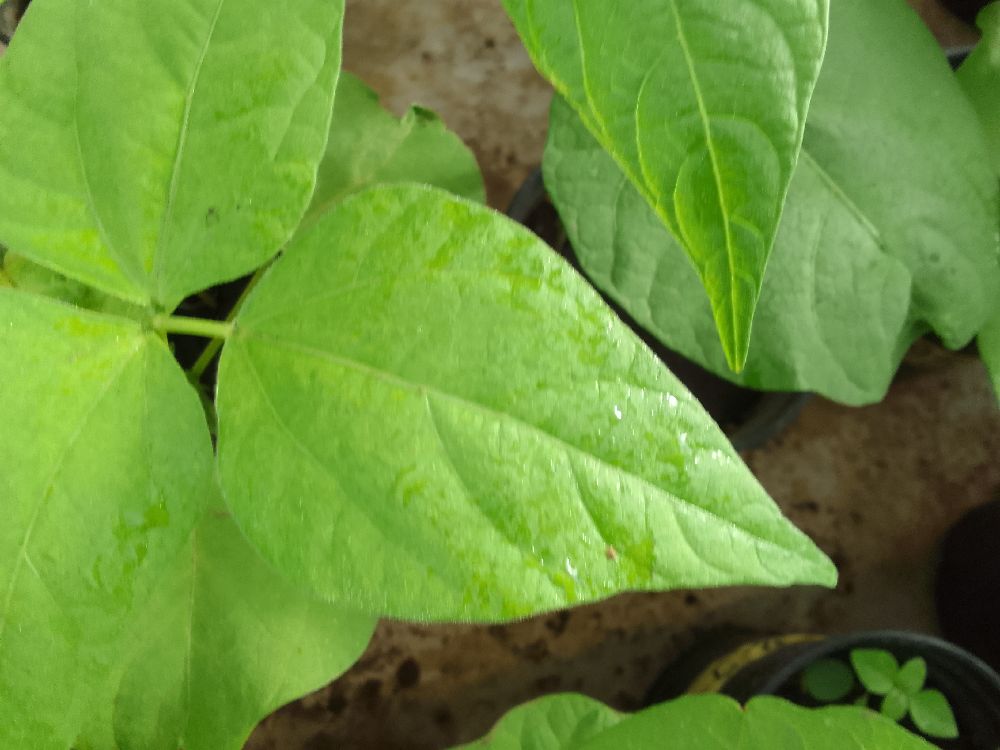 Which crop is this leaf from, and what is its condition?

common bean, healthy
